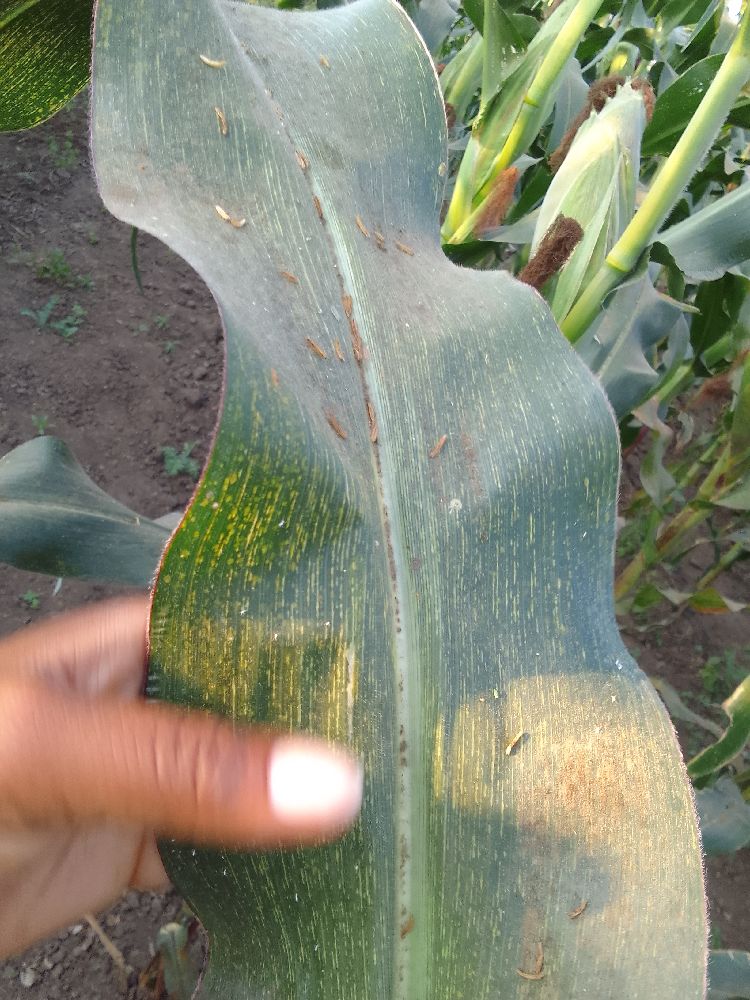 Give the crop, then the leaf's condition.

maize, maize streak virus
